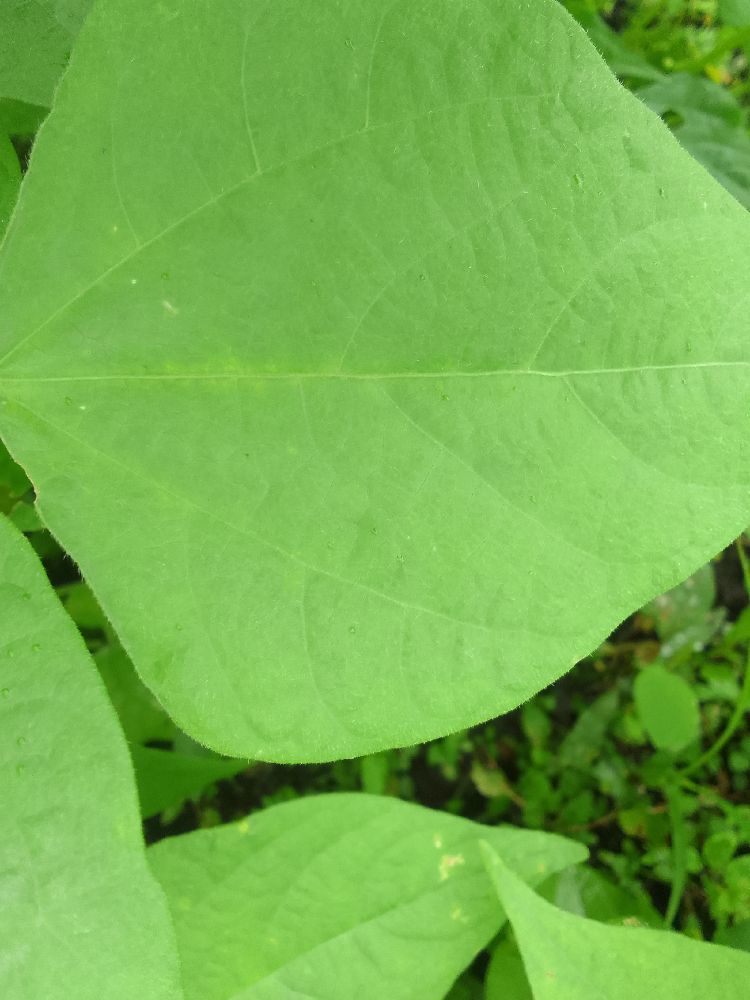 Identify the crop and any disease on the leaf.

common bean, healthy
